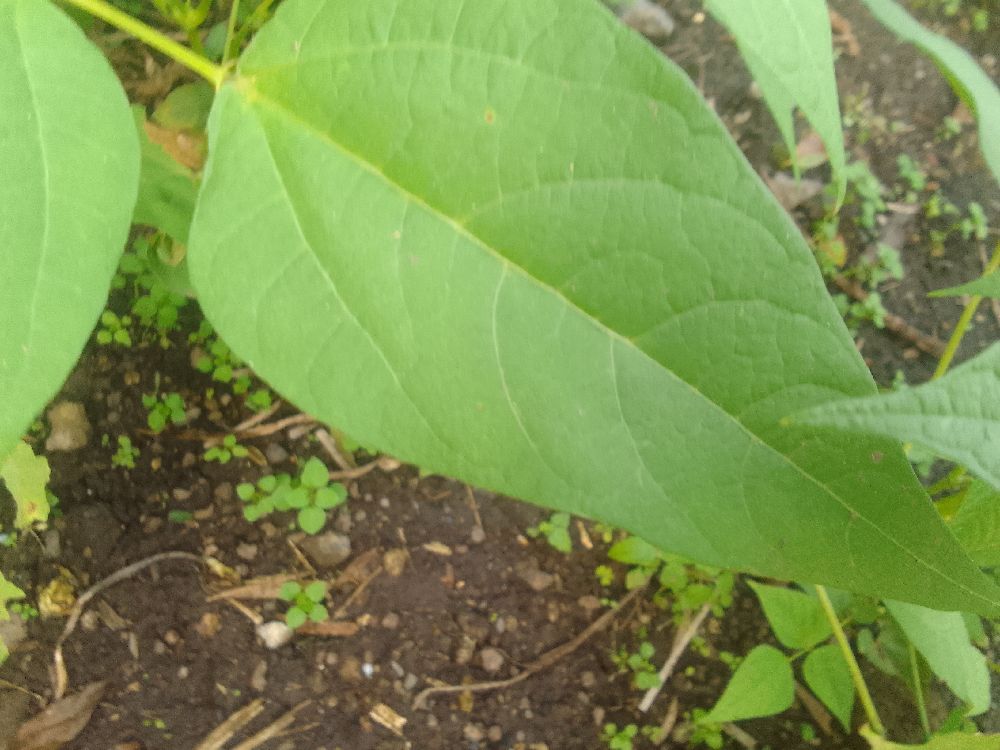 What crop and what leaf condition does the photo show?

common bean, healthy
